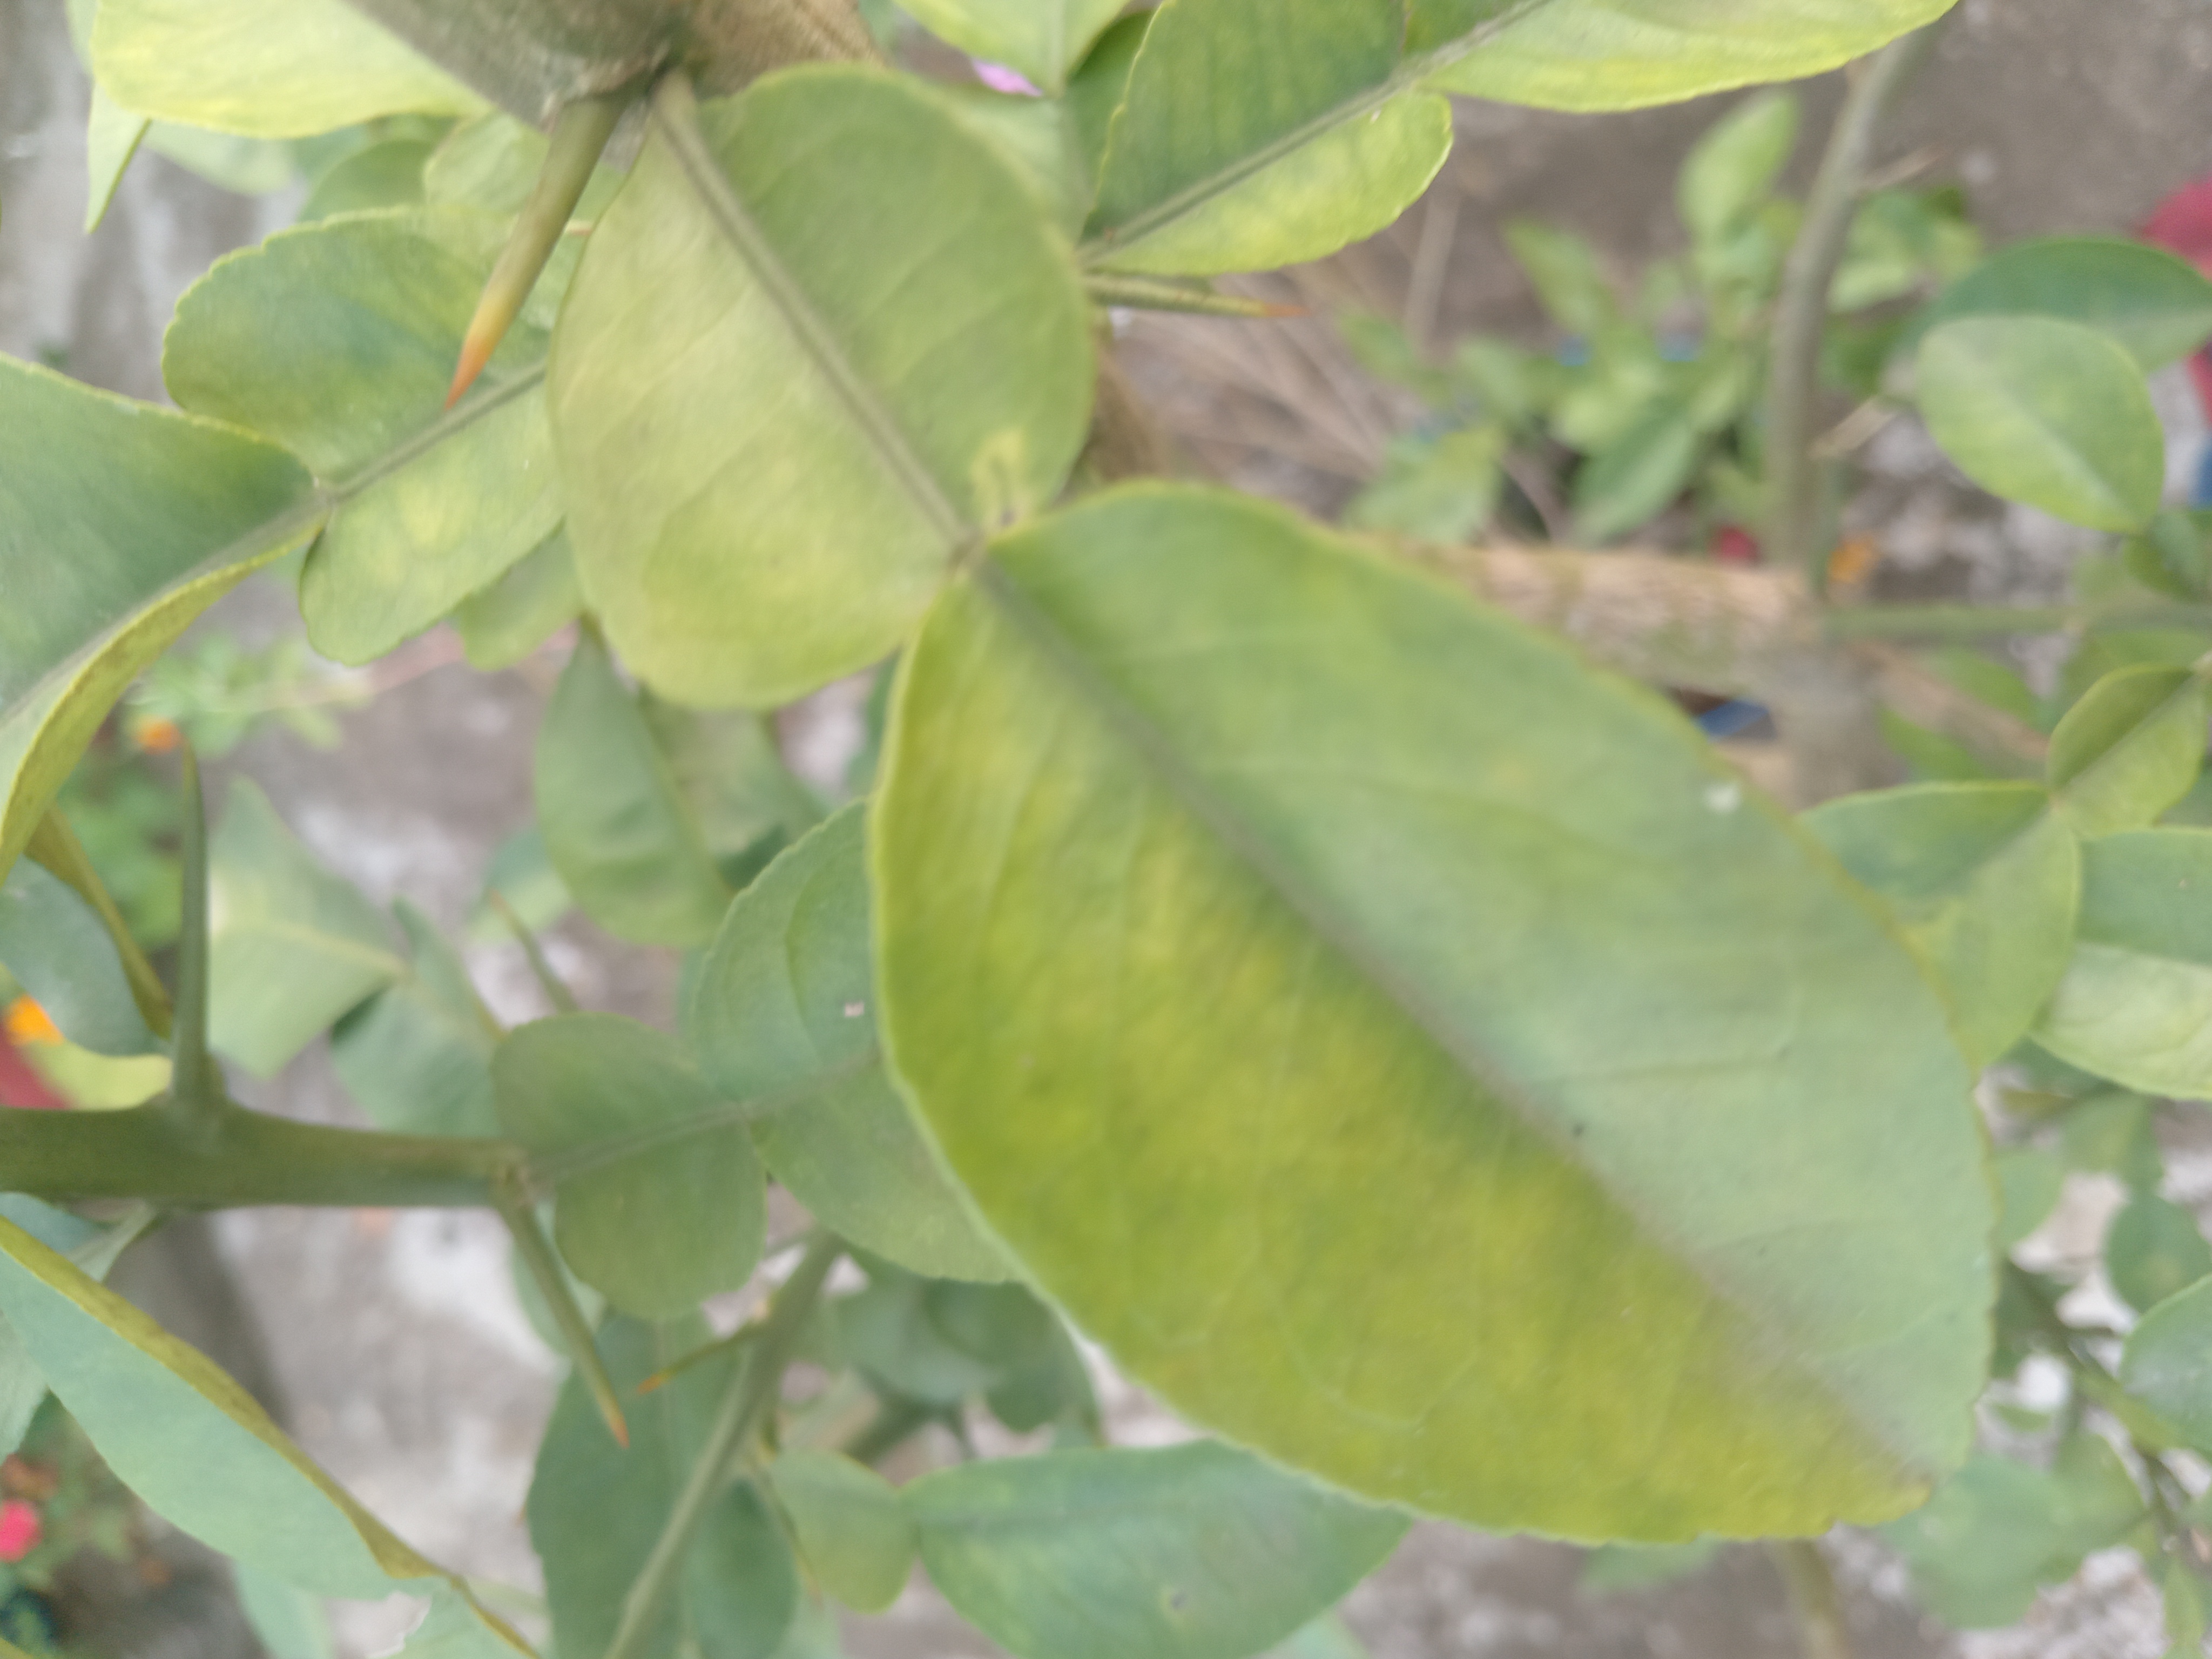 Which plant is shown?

lemon
